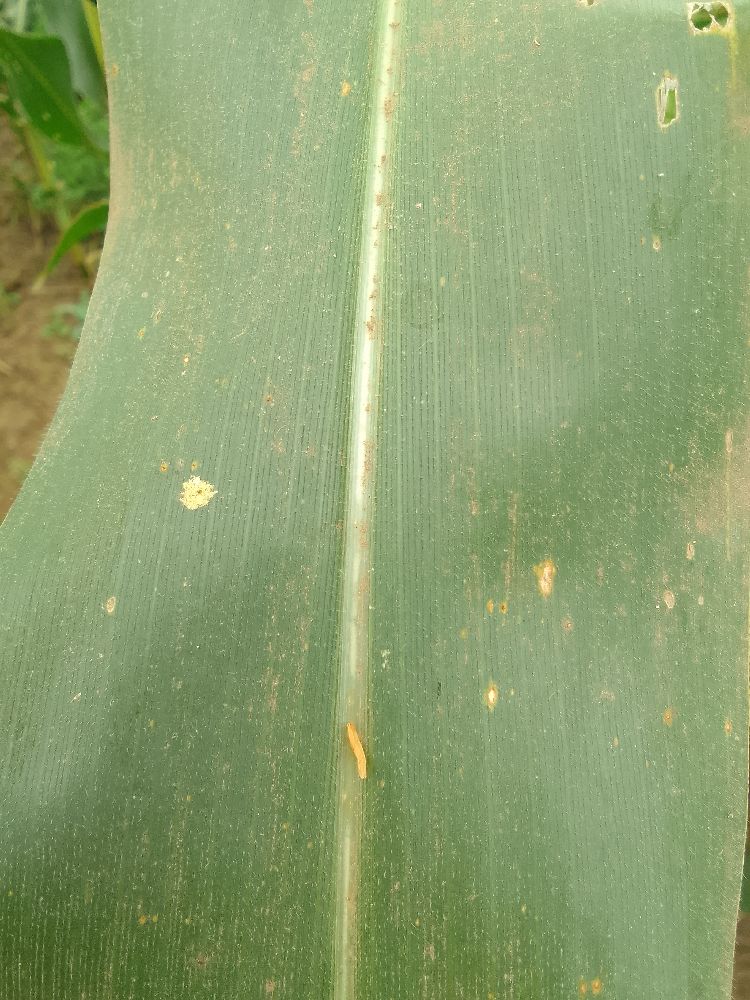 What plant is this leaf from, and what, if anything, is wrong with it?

maize, healthy
